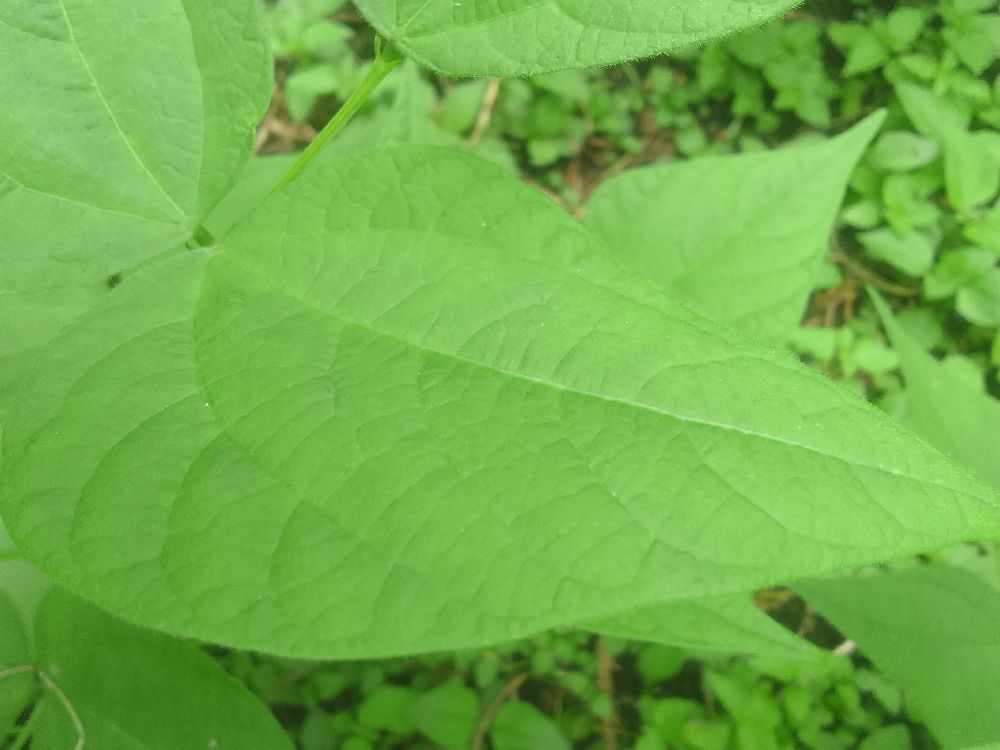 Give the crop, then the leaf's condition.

common bean, healthy
